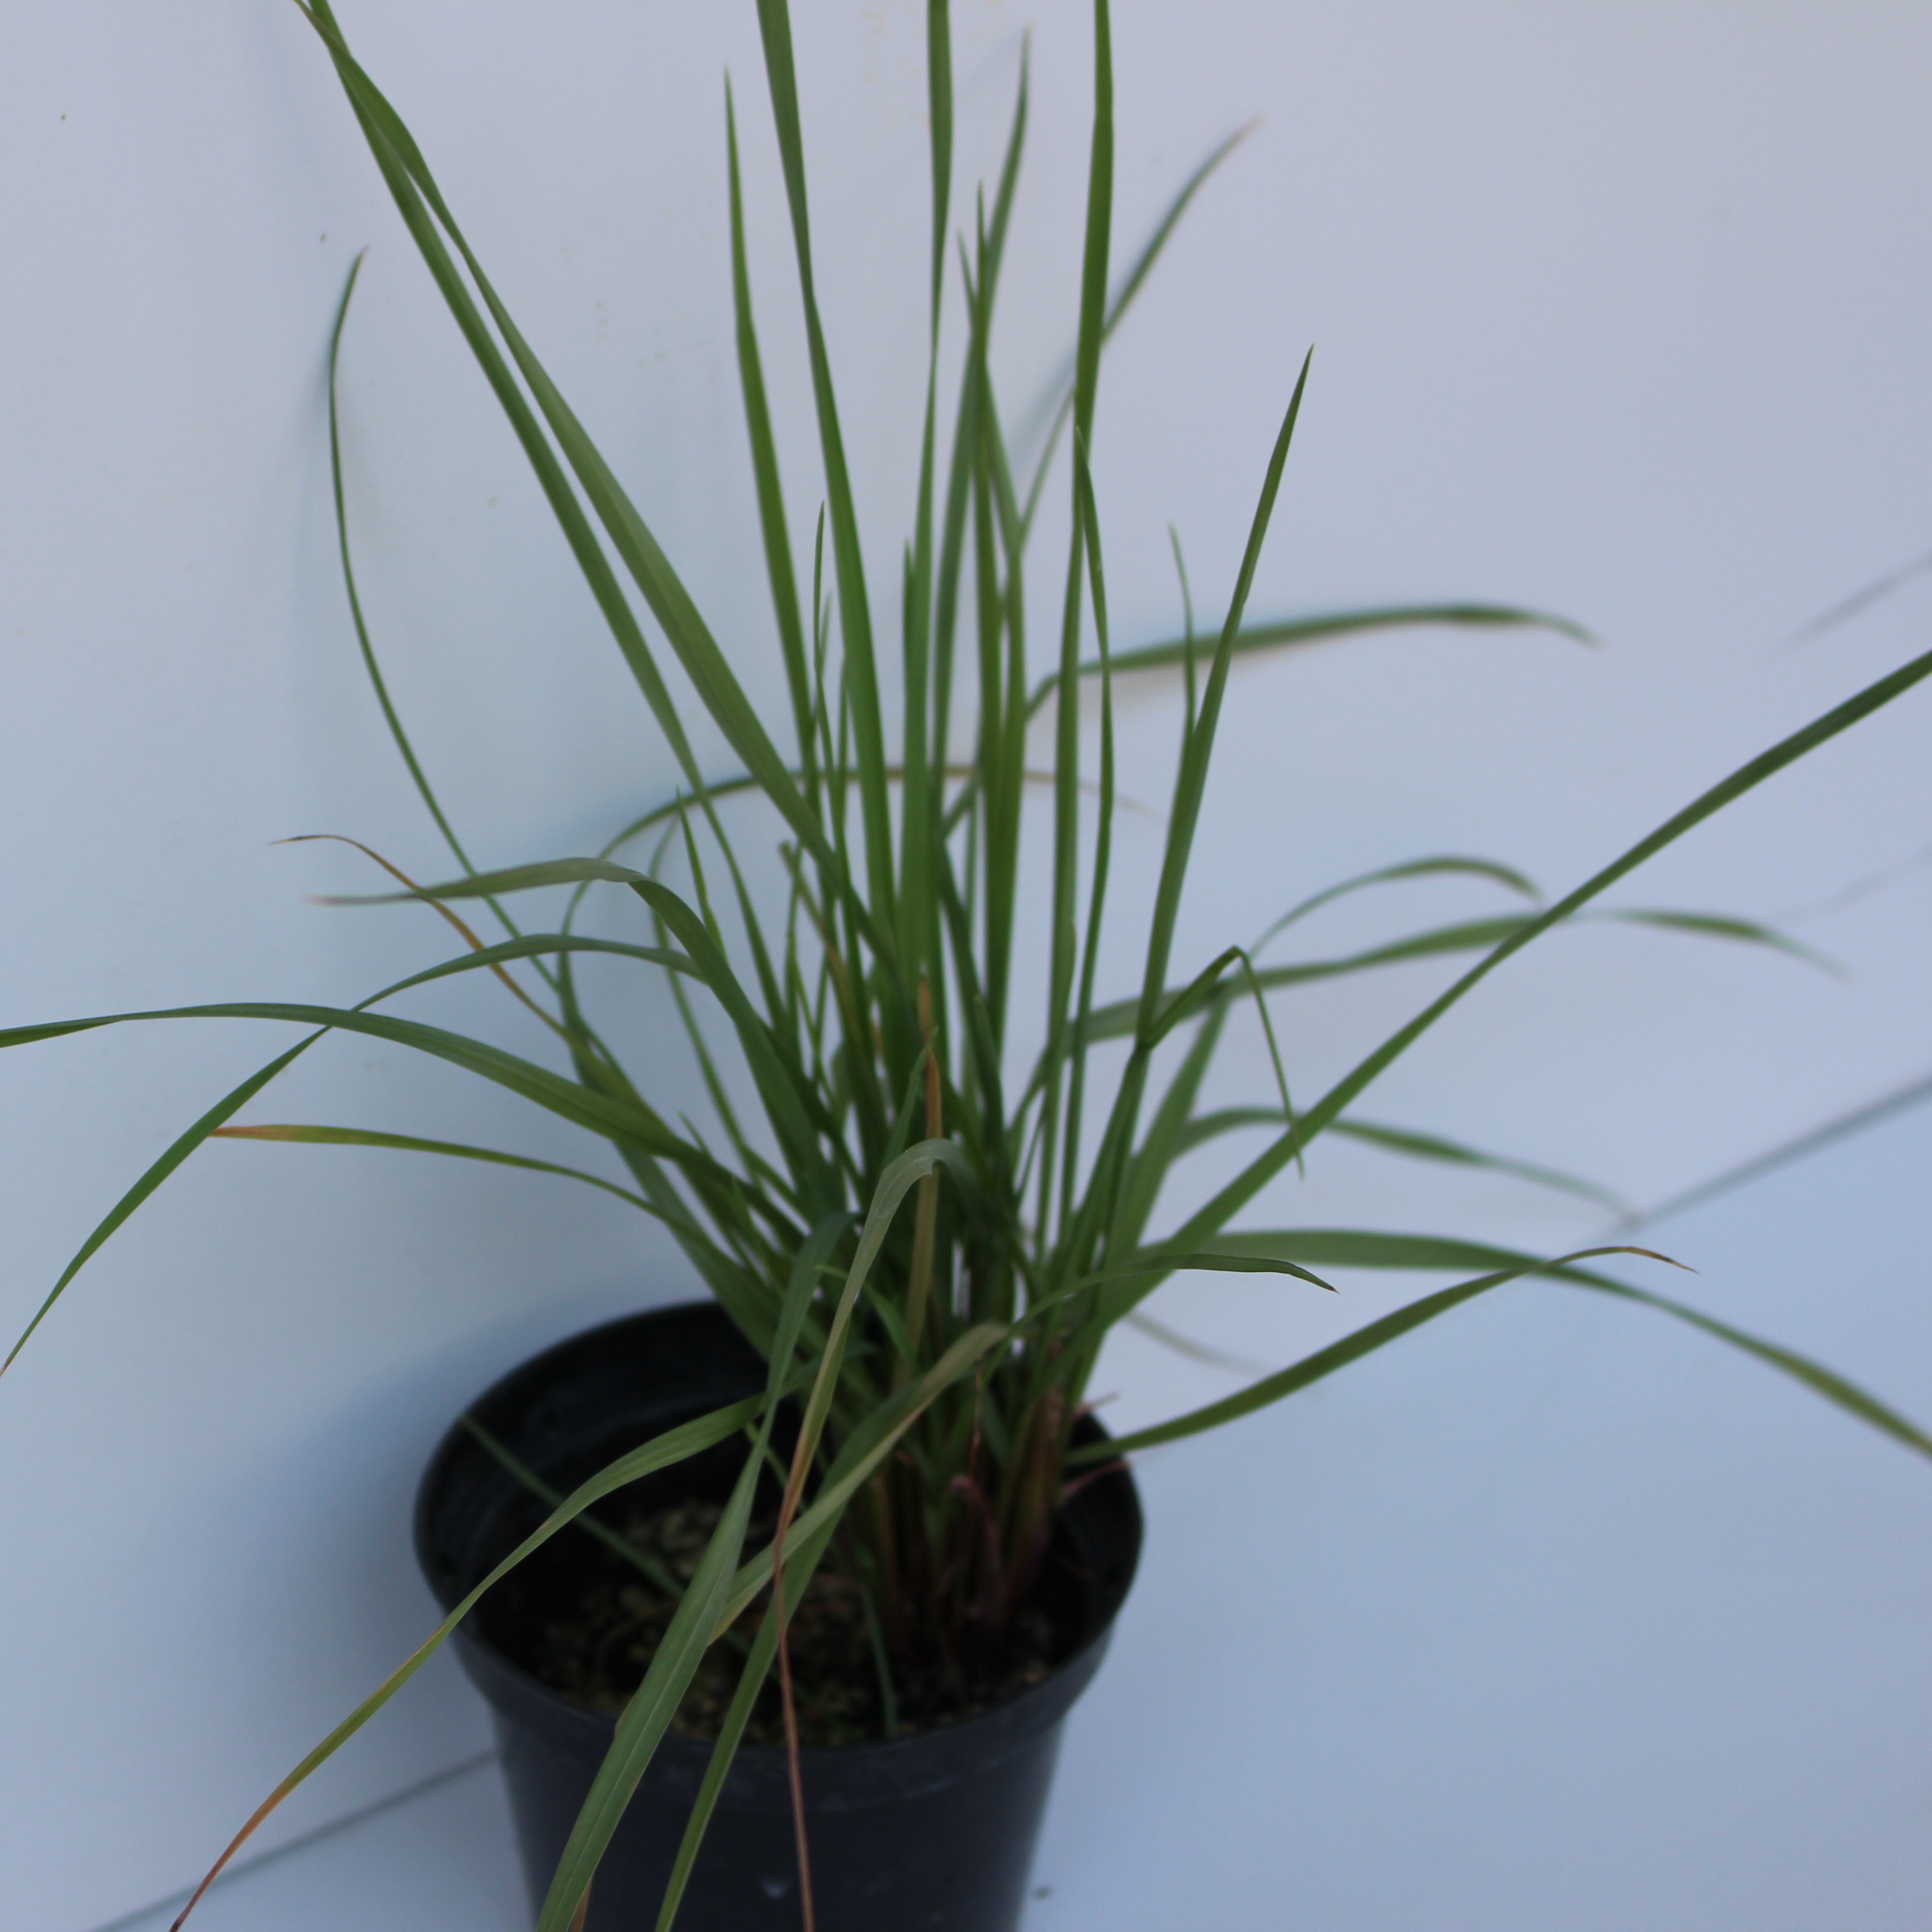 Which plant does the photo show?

Lolium multiflorum
